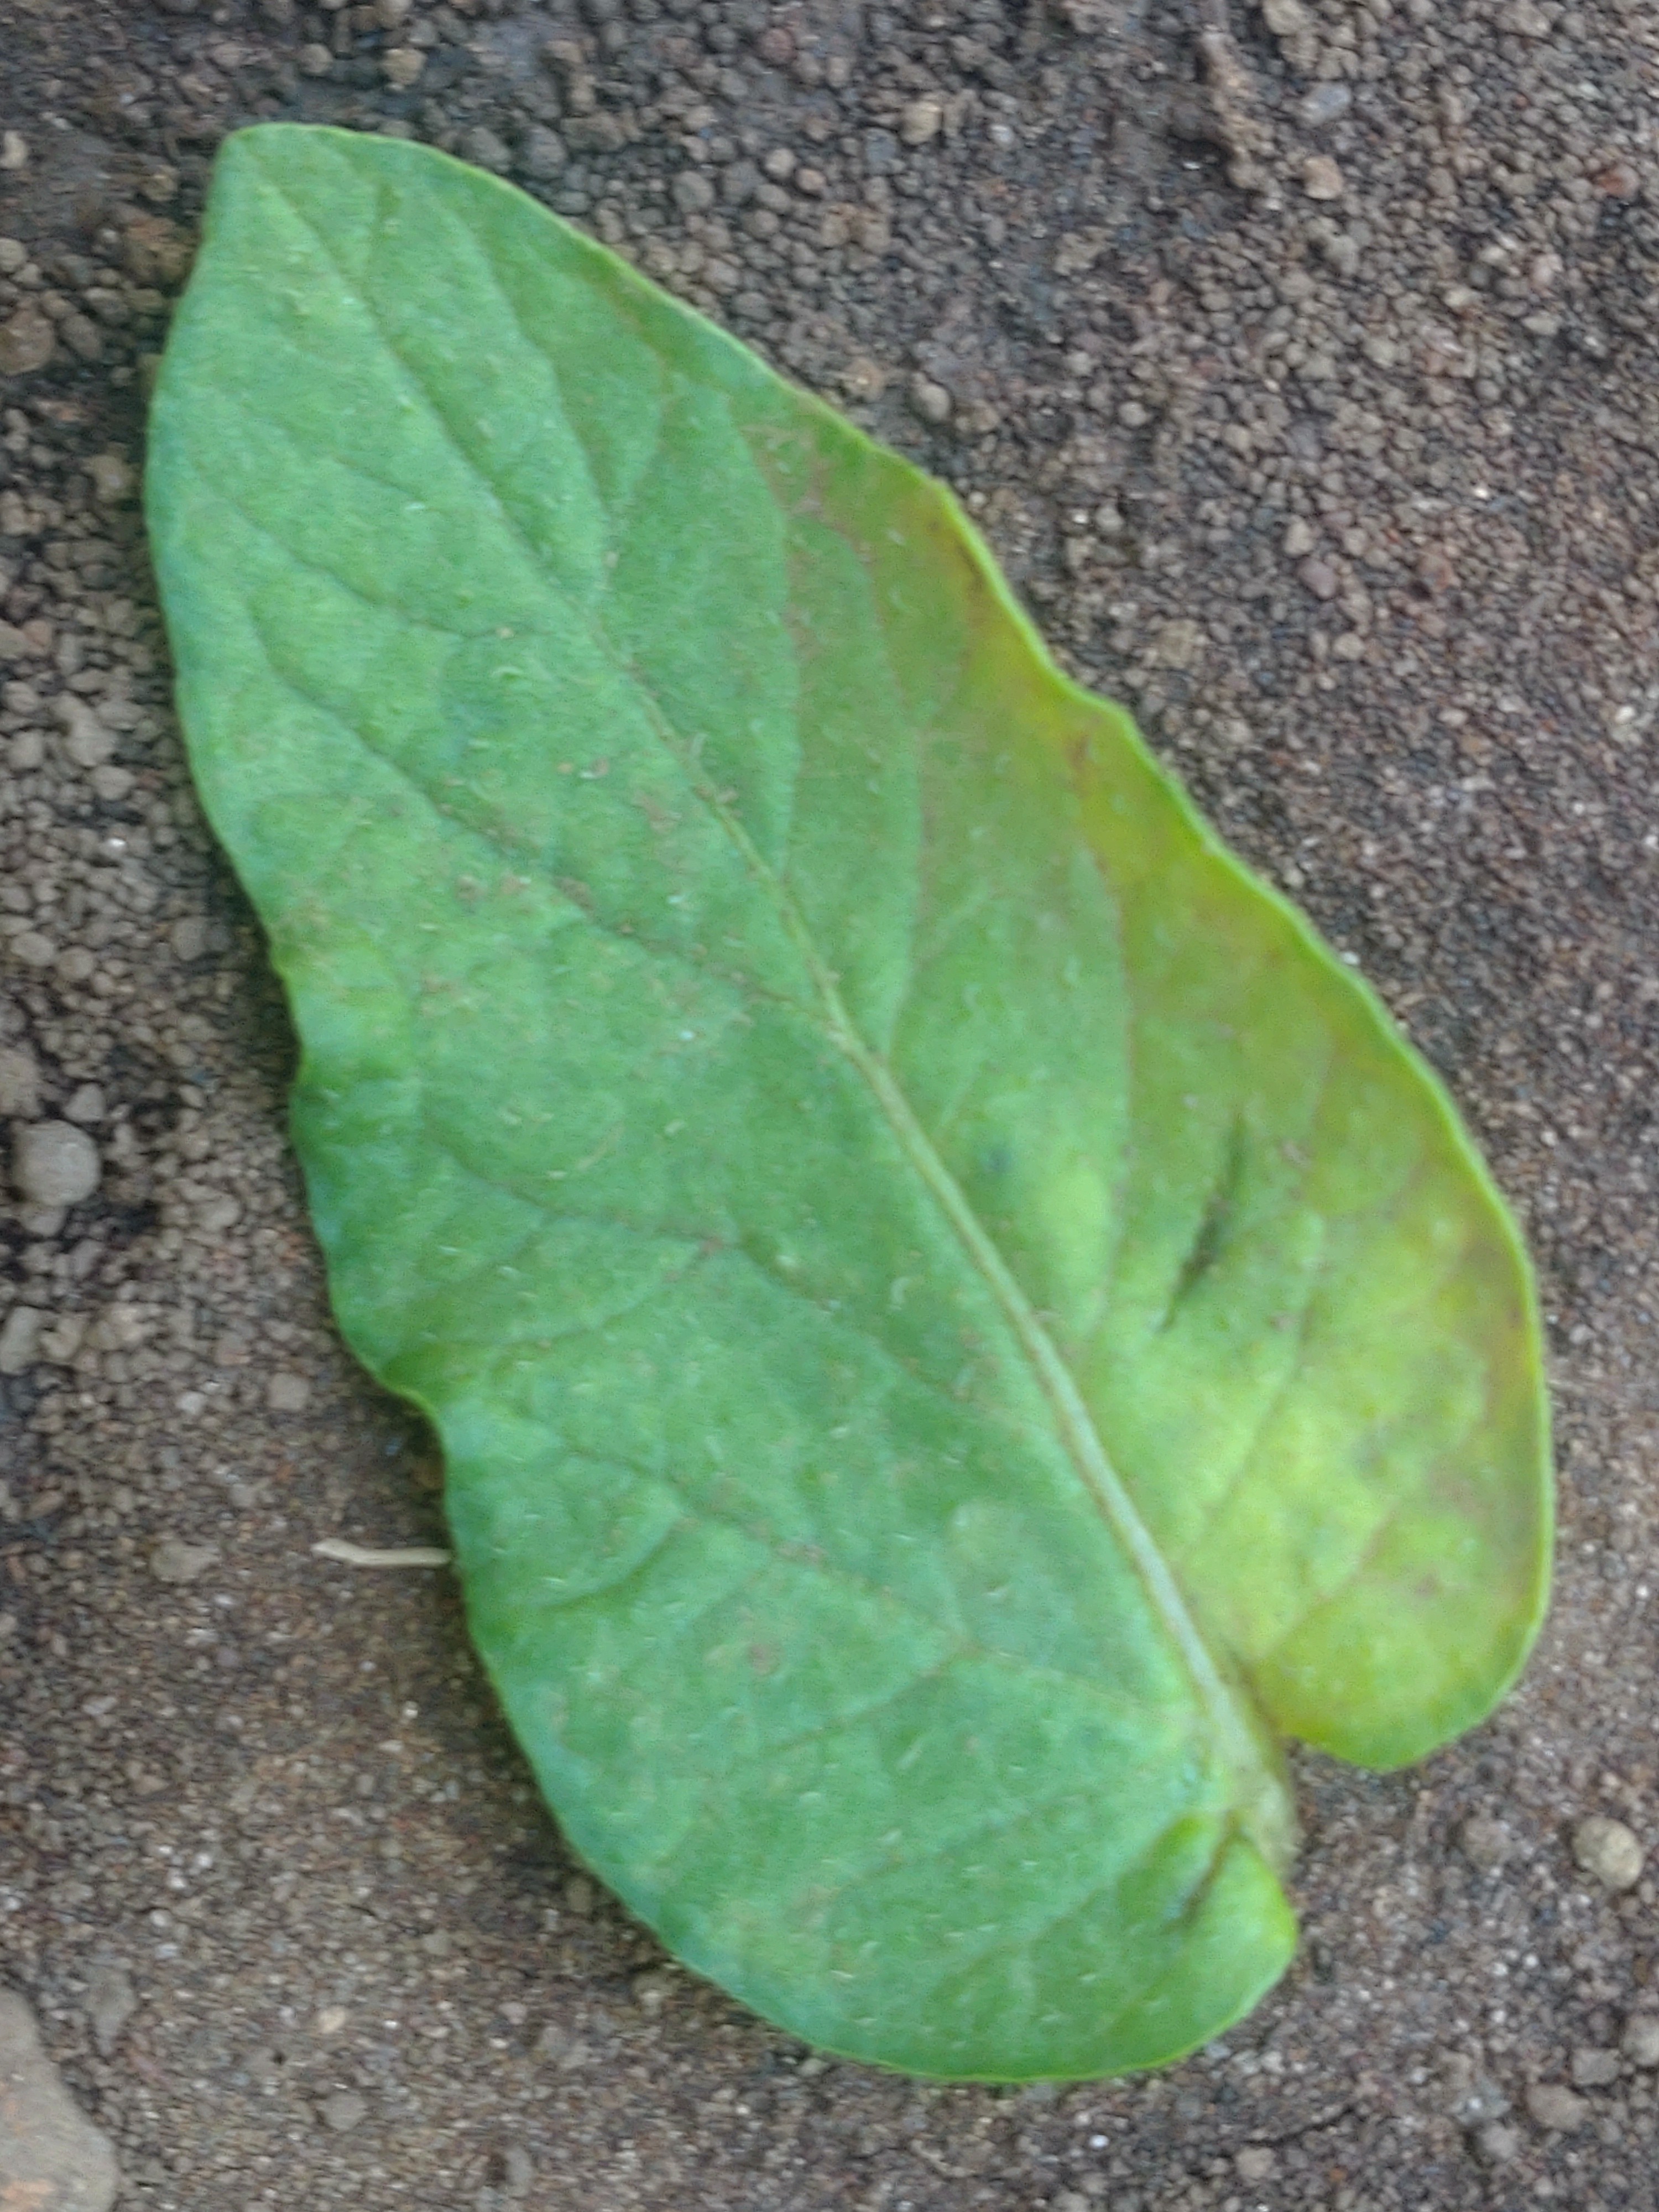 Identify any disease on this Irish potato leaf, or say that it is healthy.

late blight
